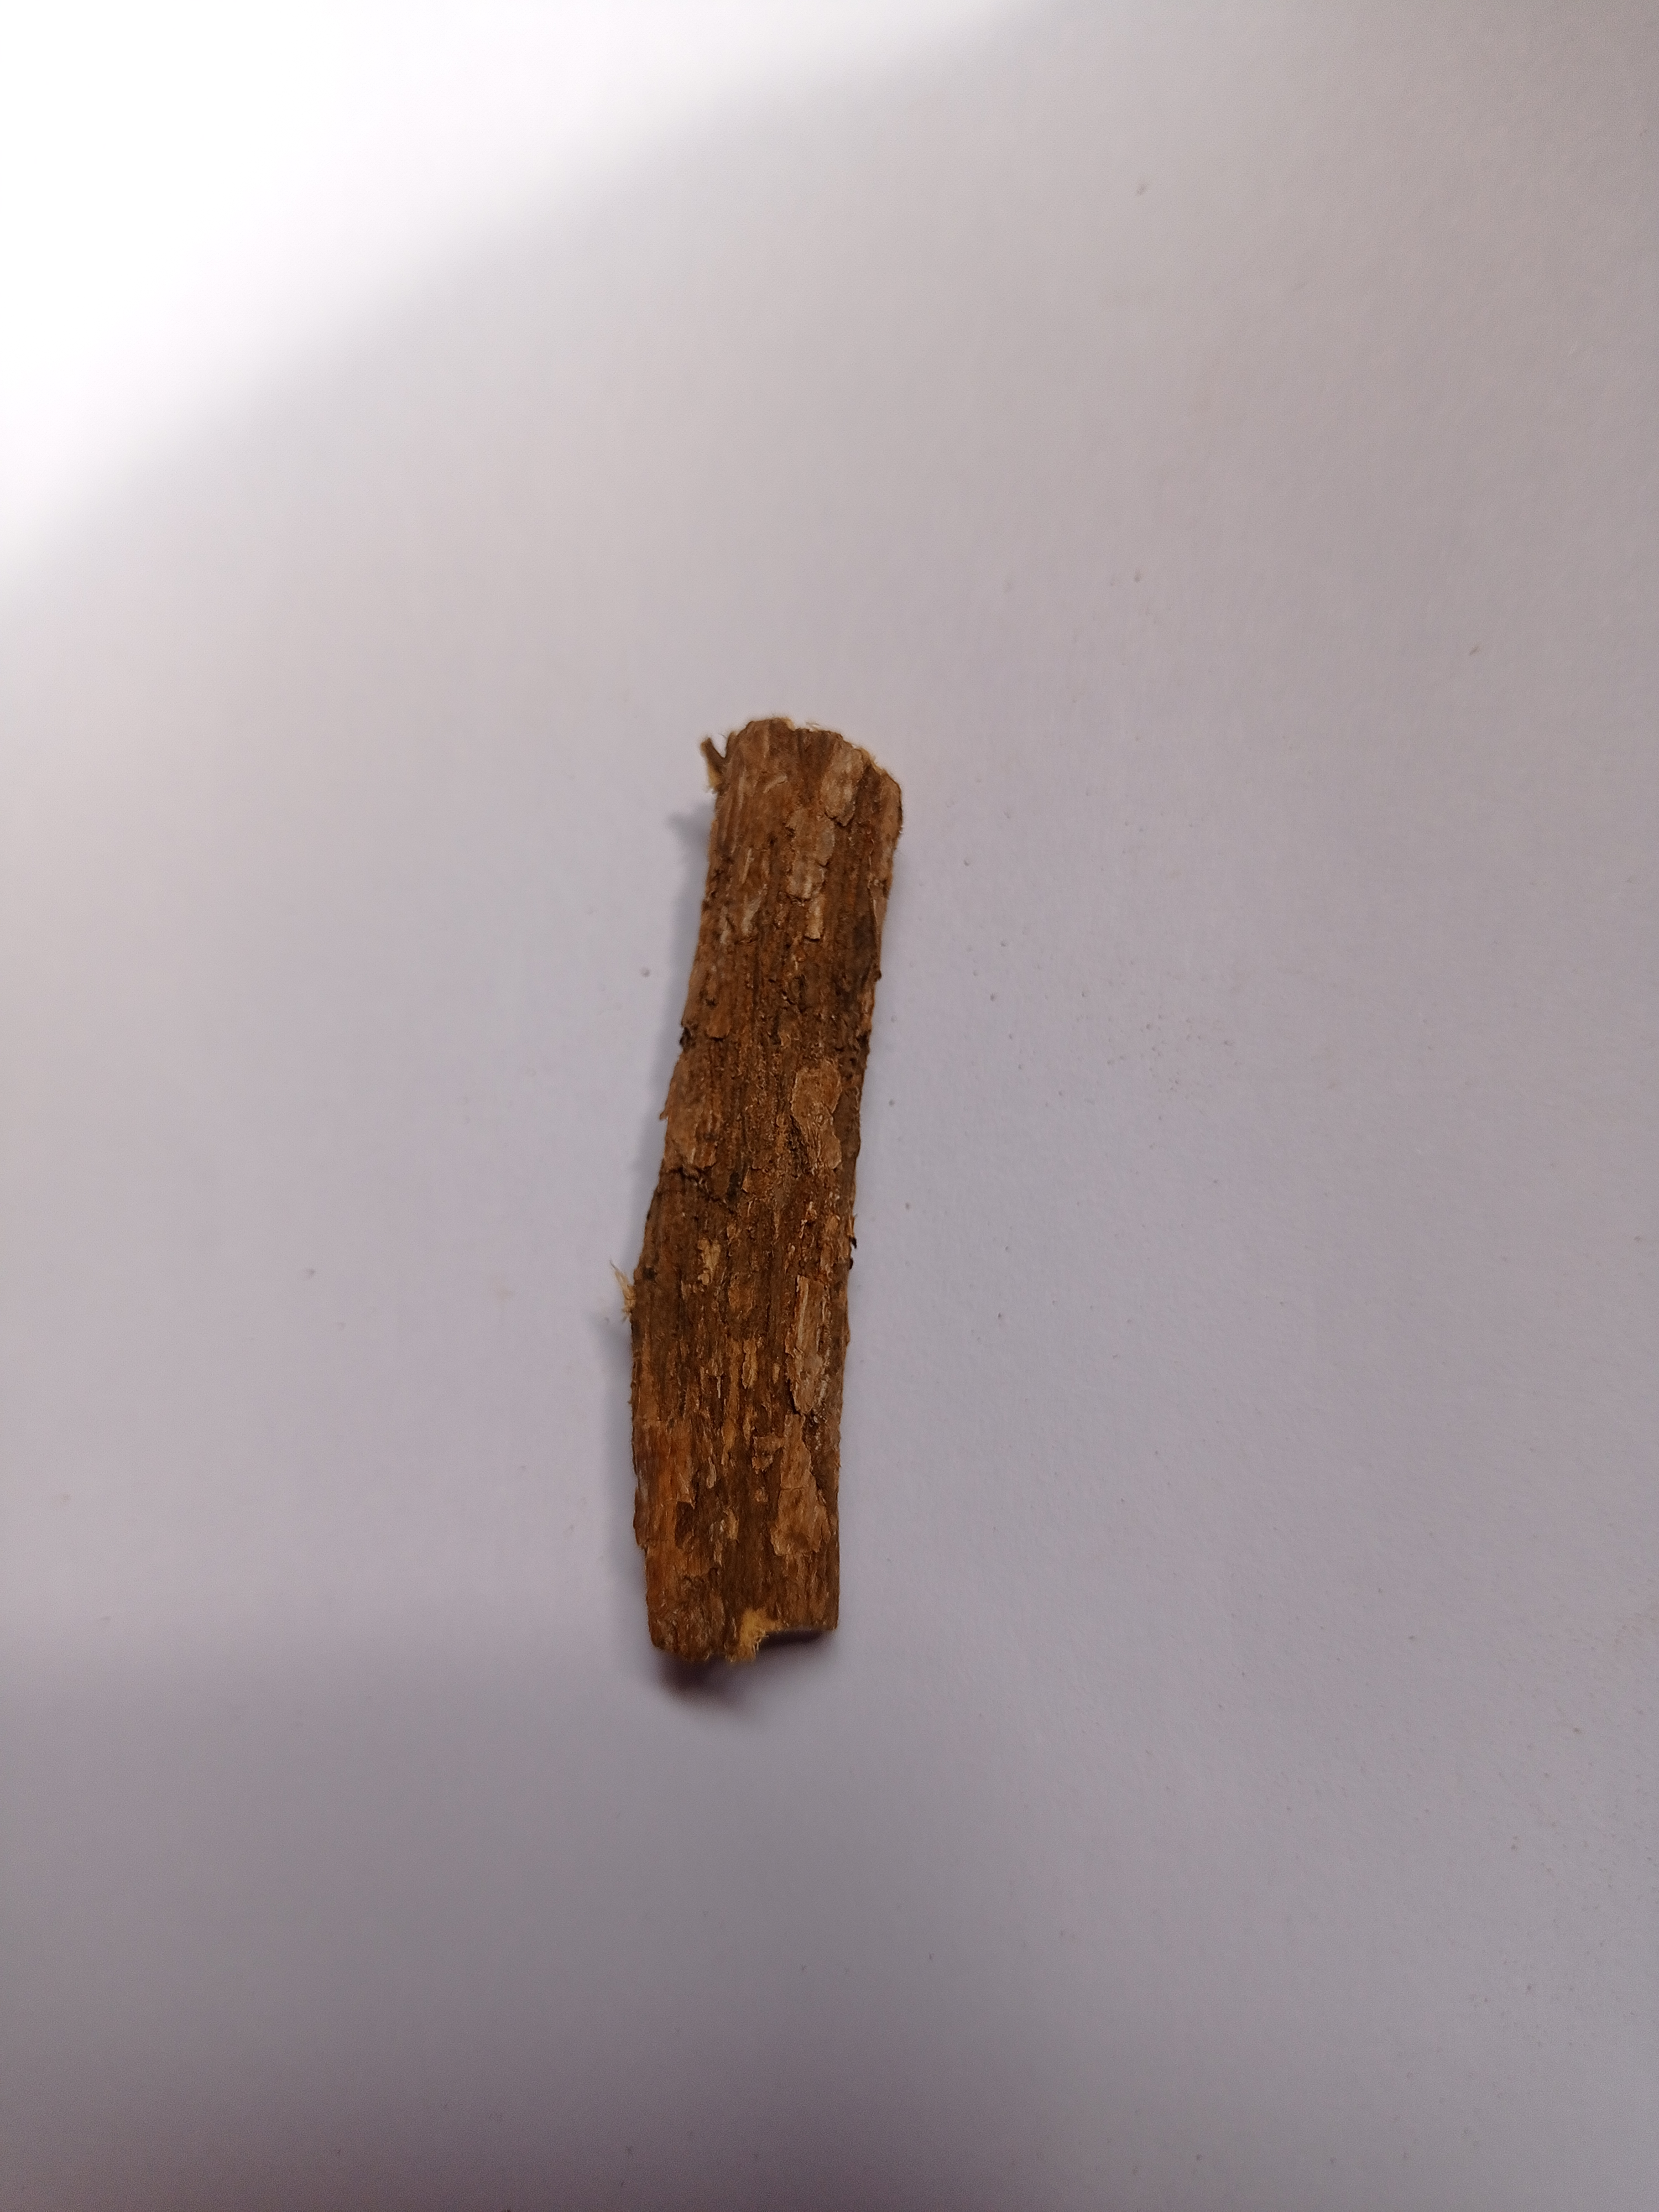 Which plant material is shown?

jesthamadh
